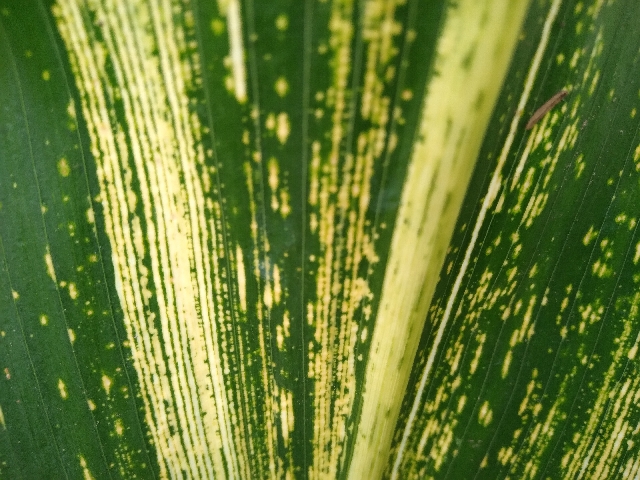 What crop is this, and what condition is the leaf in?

maize, maize streak virus
